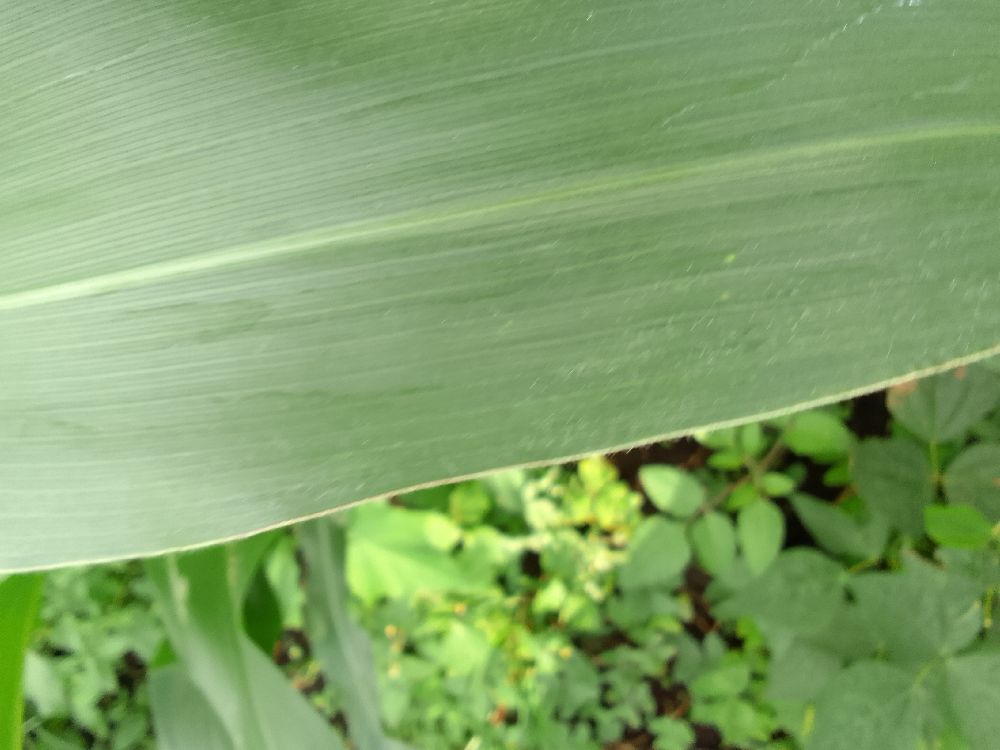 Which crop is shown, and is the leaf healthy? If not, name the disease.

maize, healthy
